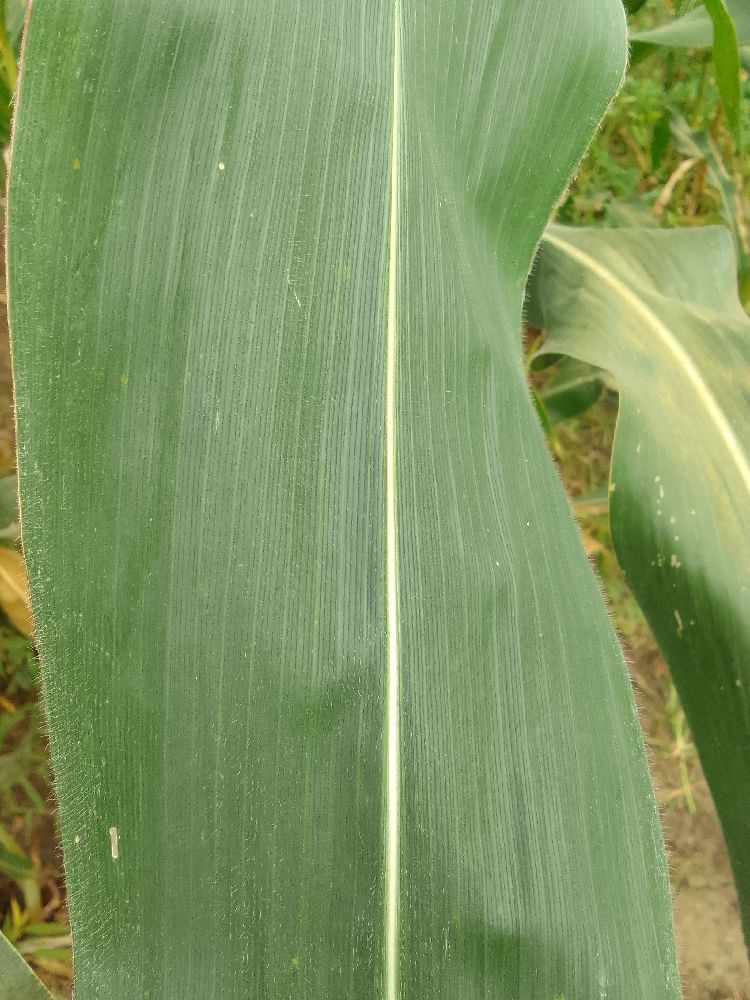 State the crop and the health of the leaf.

maize, healthy
